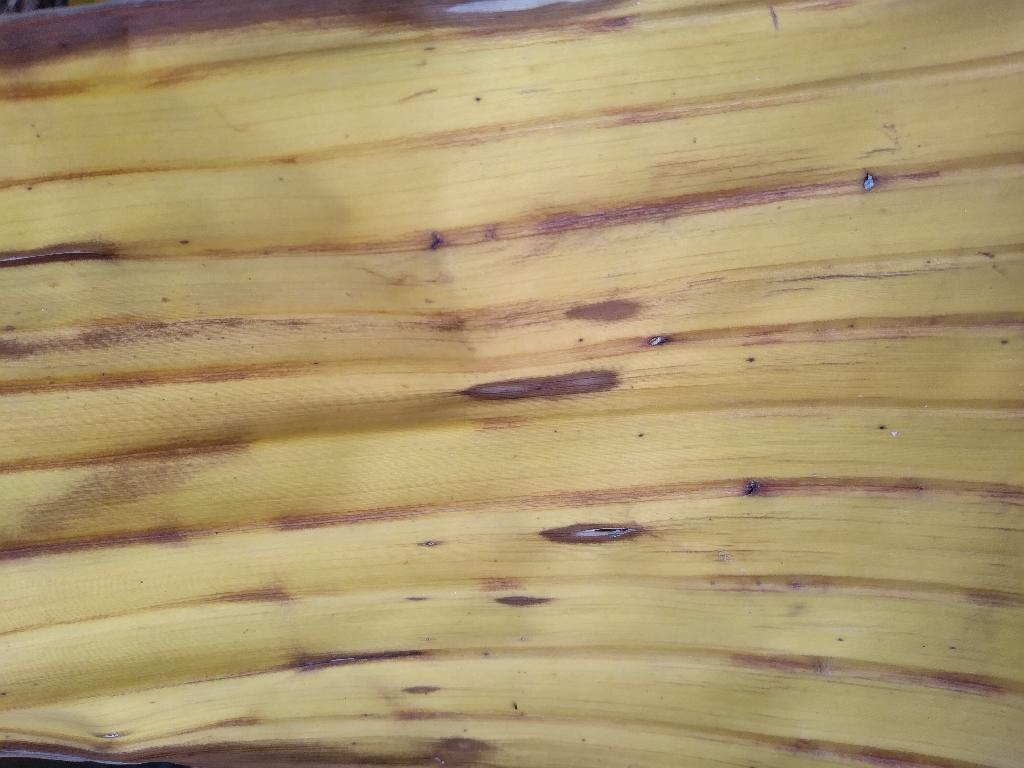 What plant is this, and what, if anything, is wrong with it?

banana, fusarium wilt race 1
